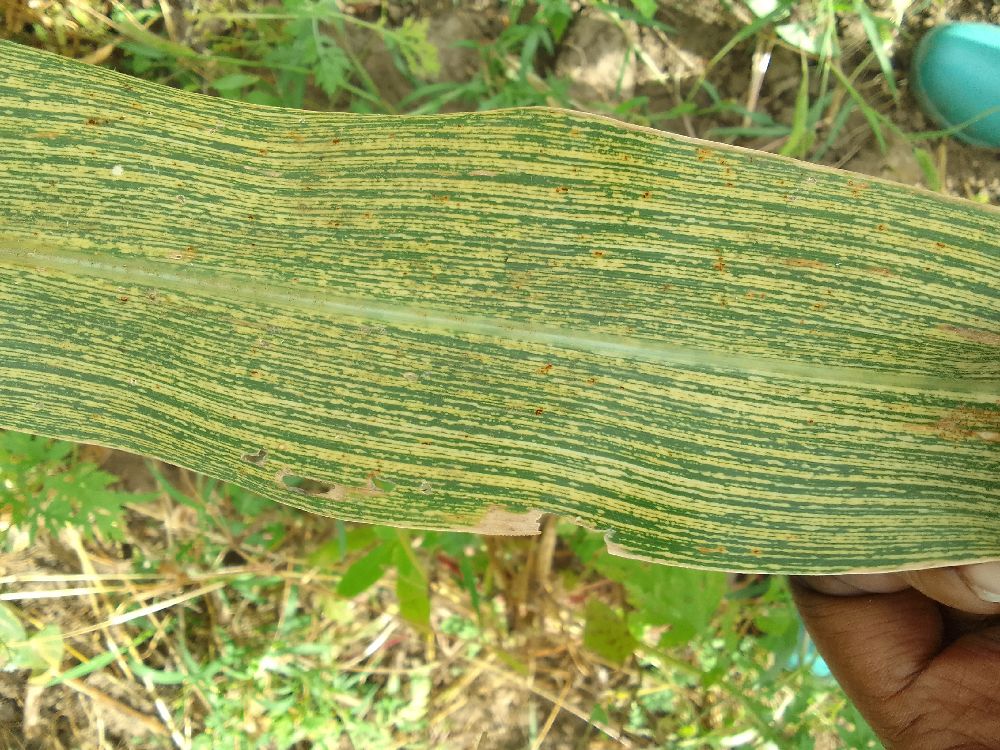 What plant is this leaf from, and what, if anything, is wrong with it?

maize, maize streak virus
